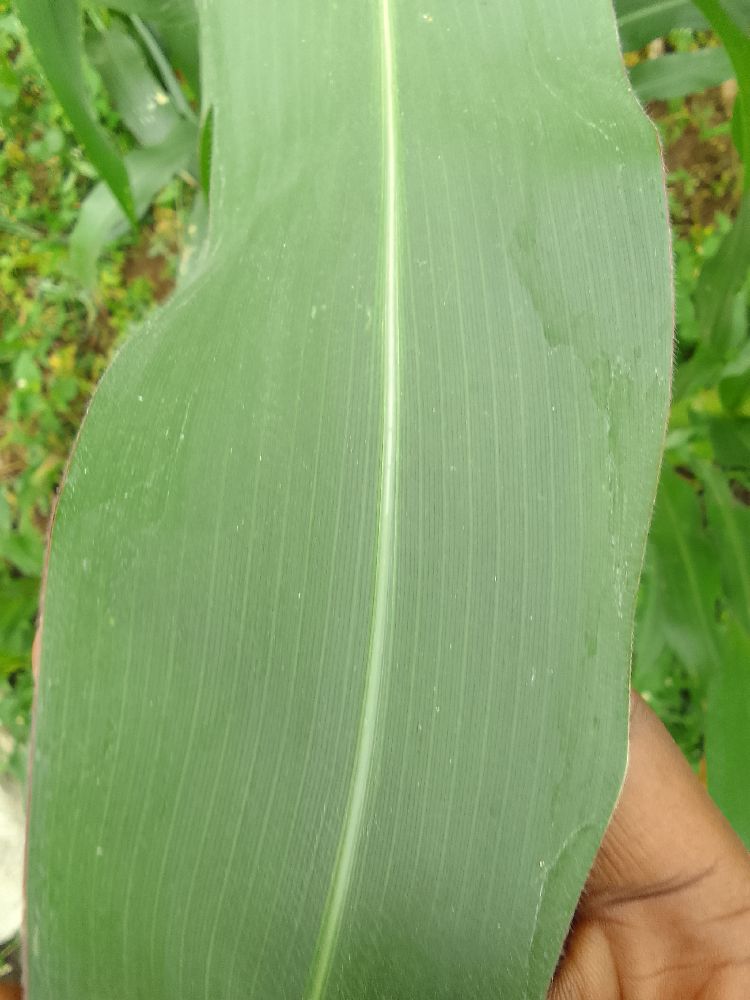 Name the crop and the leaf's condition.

maize, healthy
